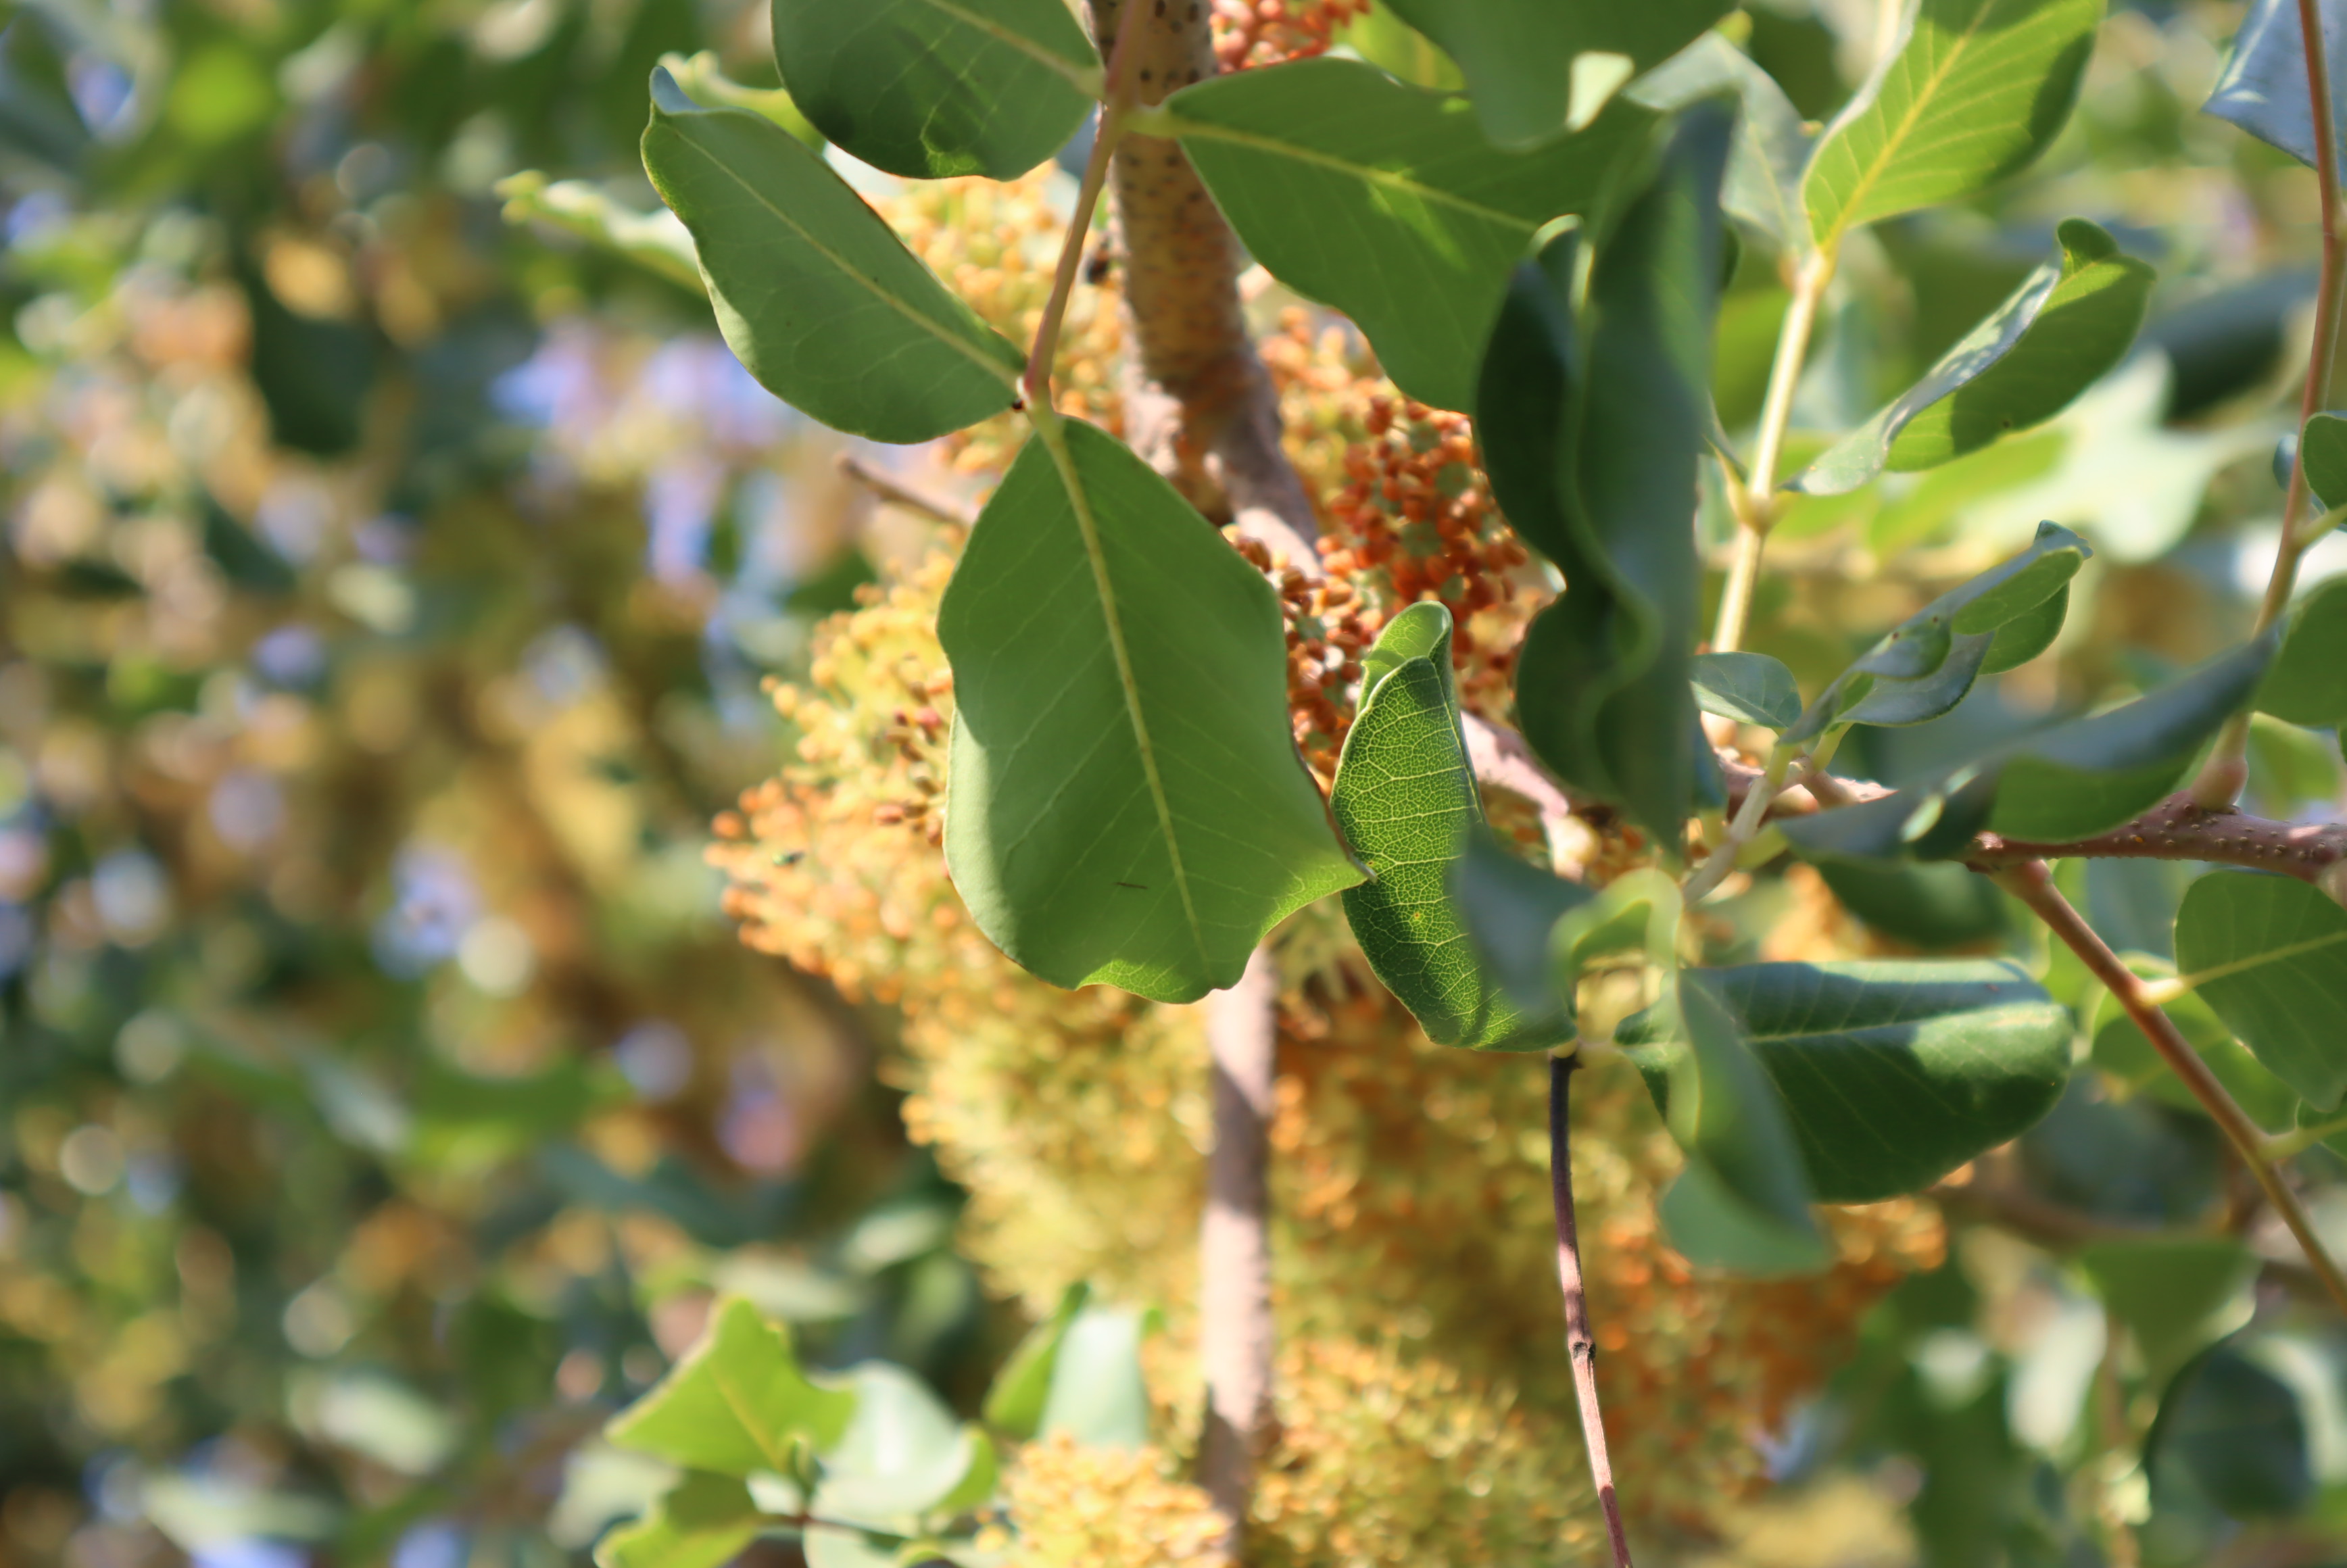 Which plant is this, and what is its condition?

carob, healthy
